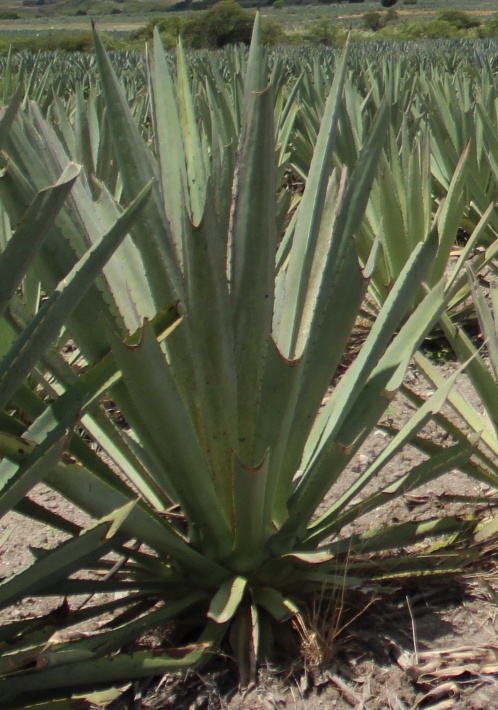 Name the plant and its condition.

agave, spotted
